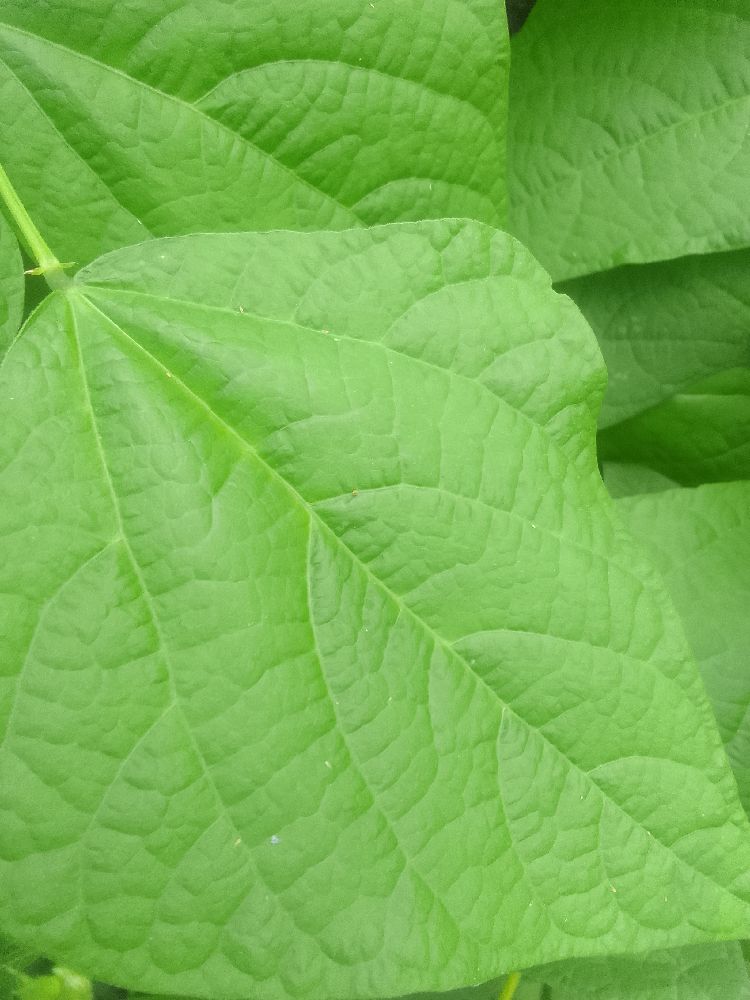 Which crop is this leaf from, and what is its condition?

common bean, healthy
